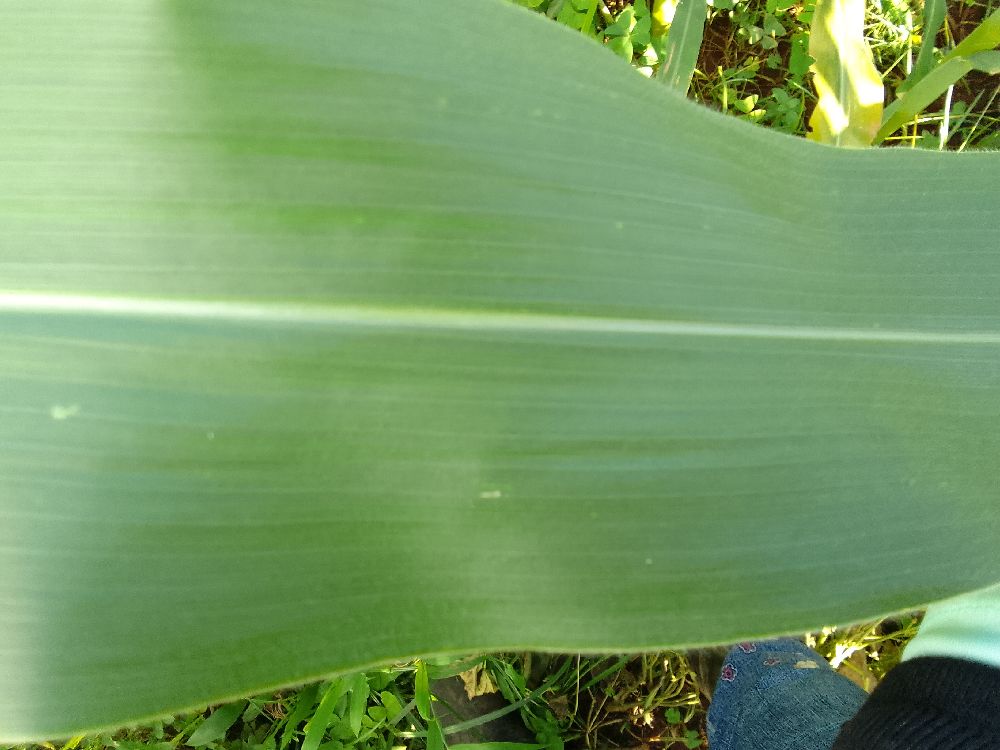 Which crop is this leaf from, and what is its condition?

maize, healthy
